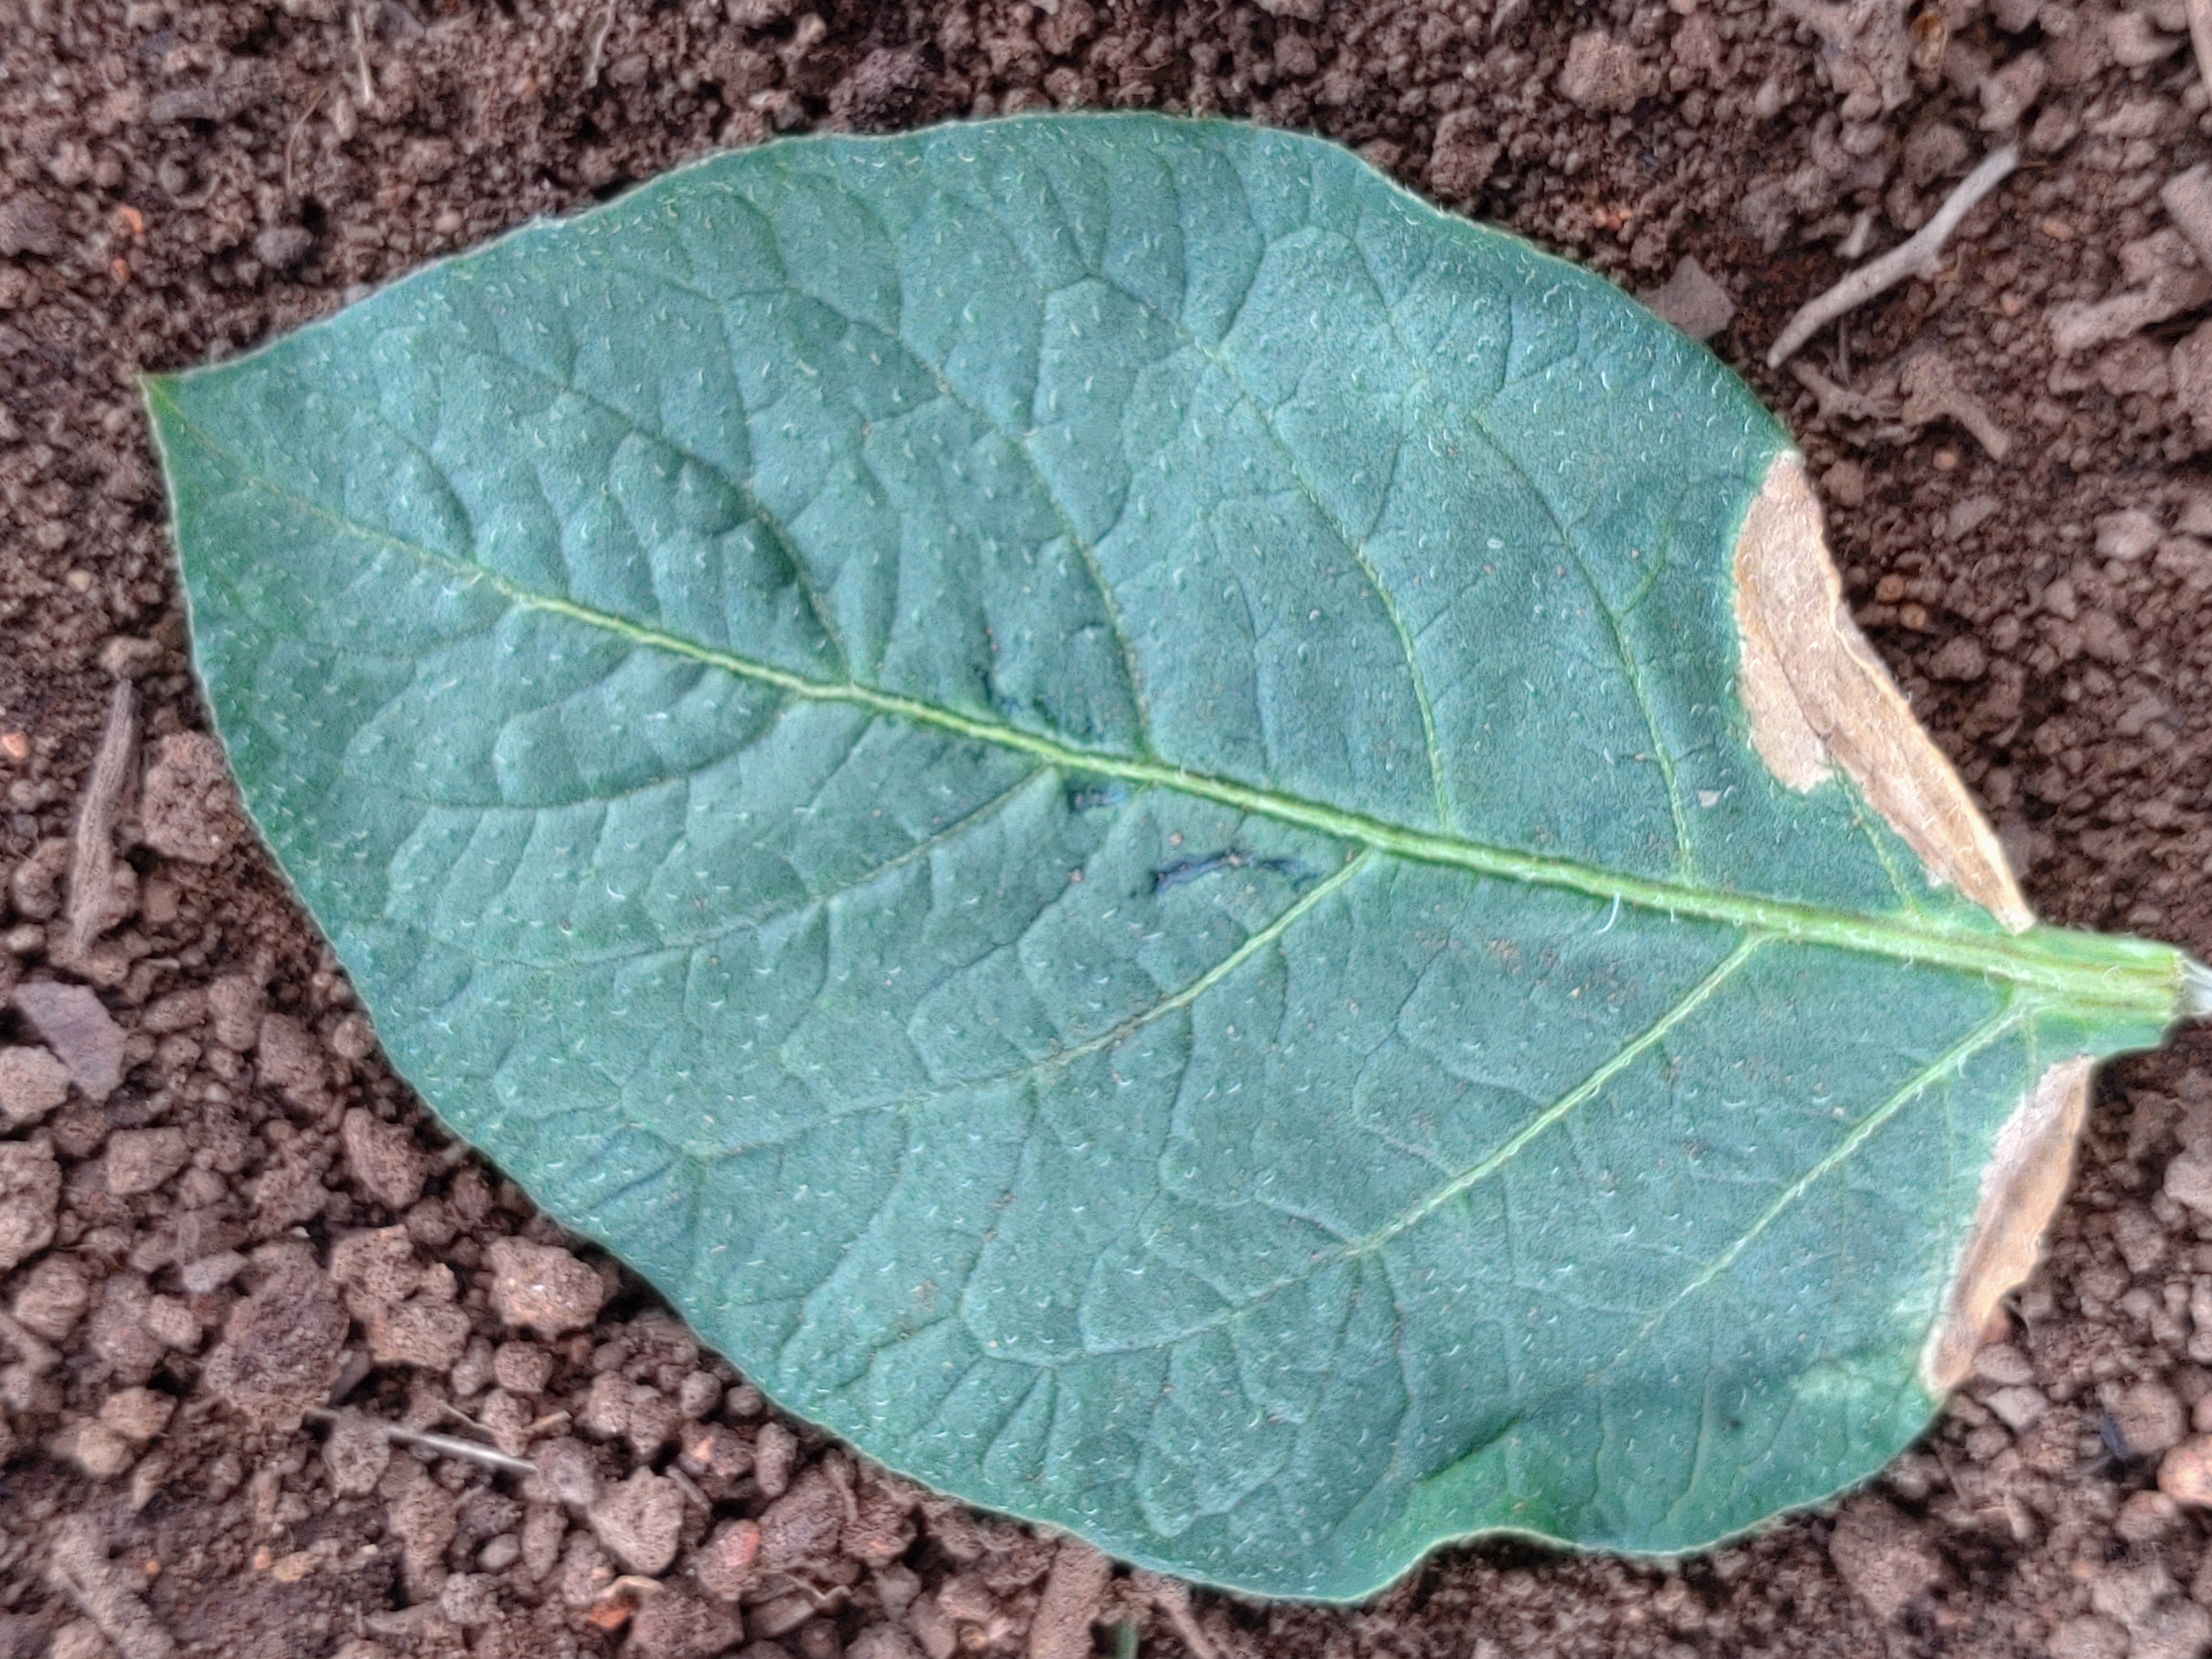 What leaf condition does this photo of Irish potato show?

early blight
